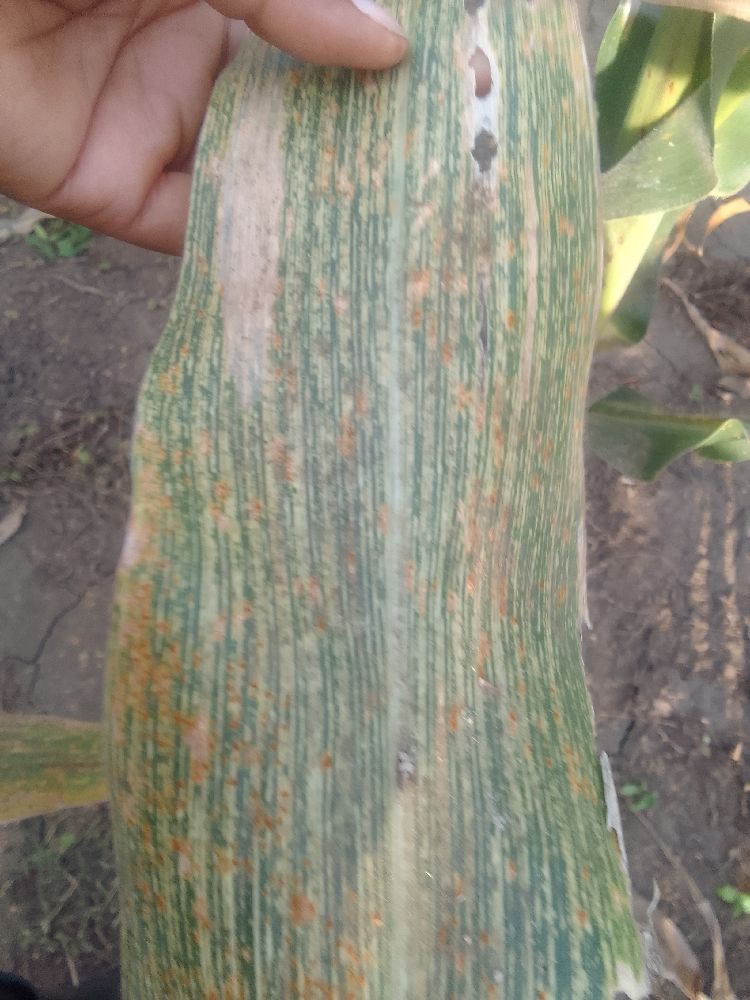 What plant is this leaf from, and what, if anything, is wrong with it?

maize, maize streak virus
